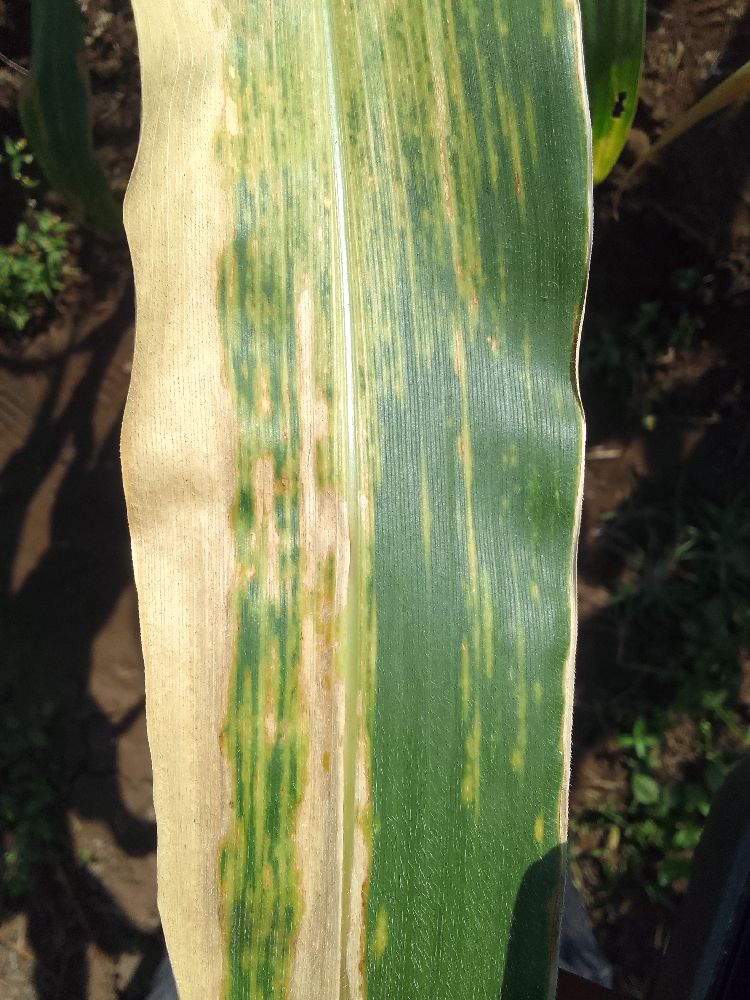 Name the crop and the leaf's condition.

maize, maize lethal necrosis
